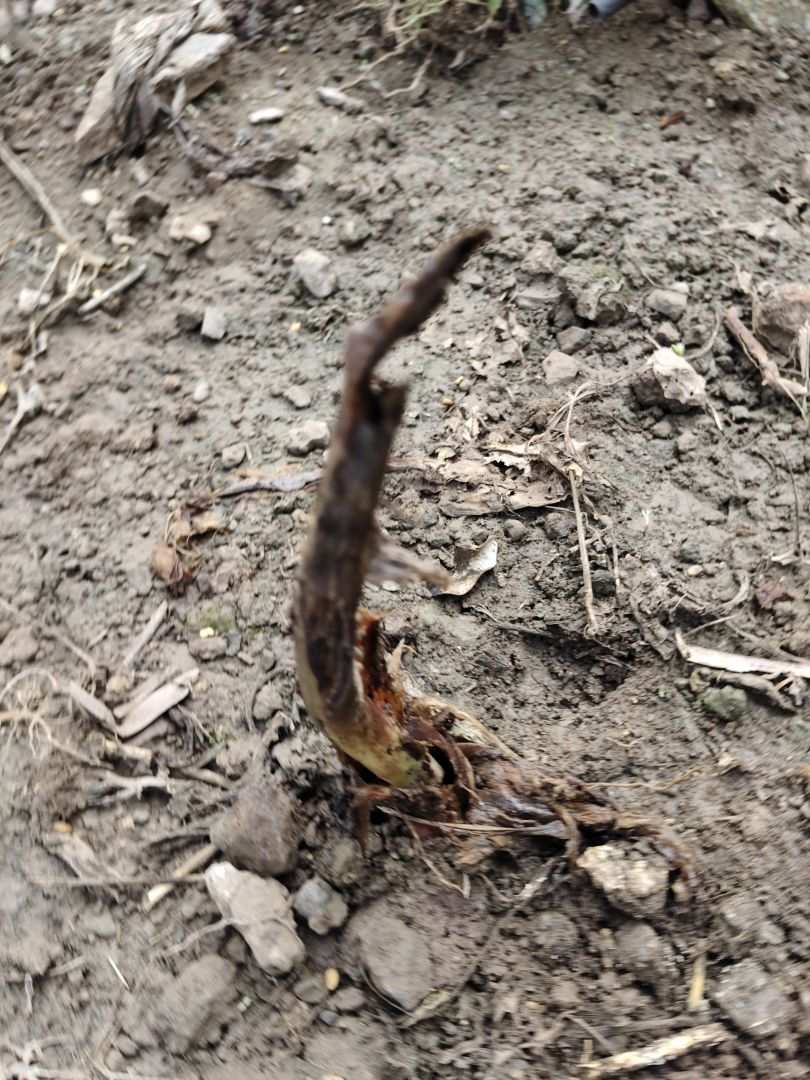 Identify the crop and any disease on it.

taro, root rot
